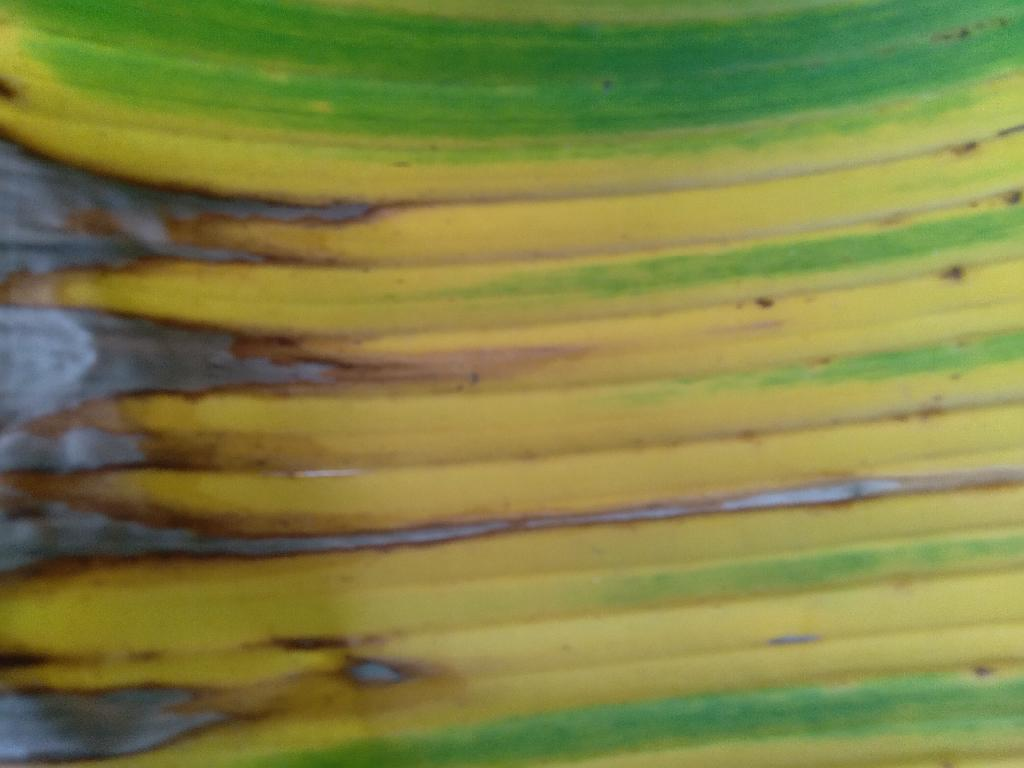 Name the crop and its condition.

banana, fusarium wilt race 1
